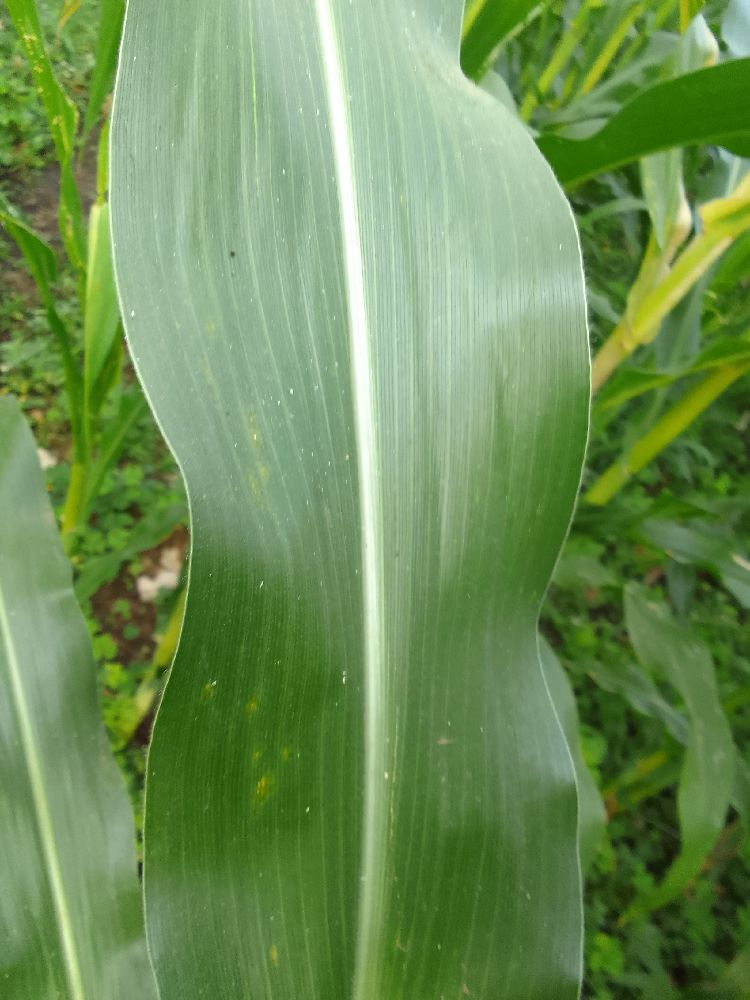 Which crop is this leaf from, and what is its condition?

maize, healthy
